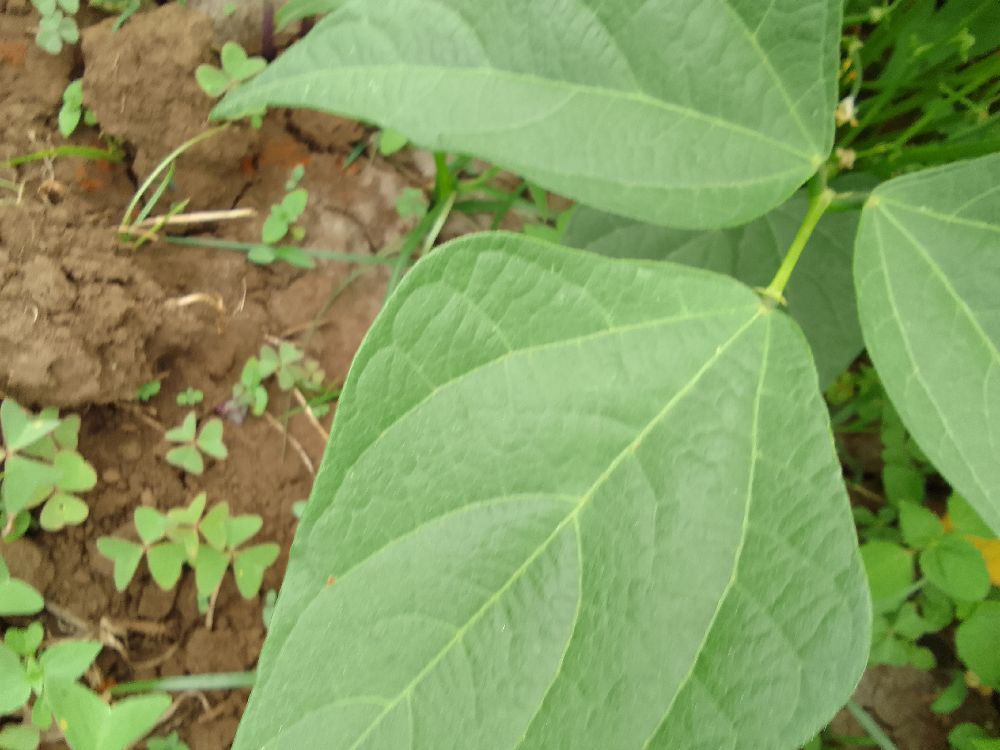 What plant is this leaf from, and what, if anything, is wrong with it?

common bean, healthy
